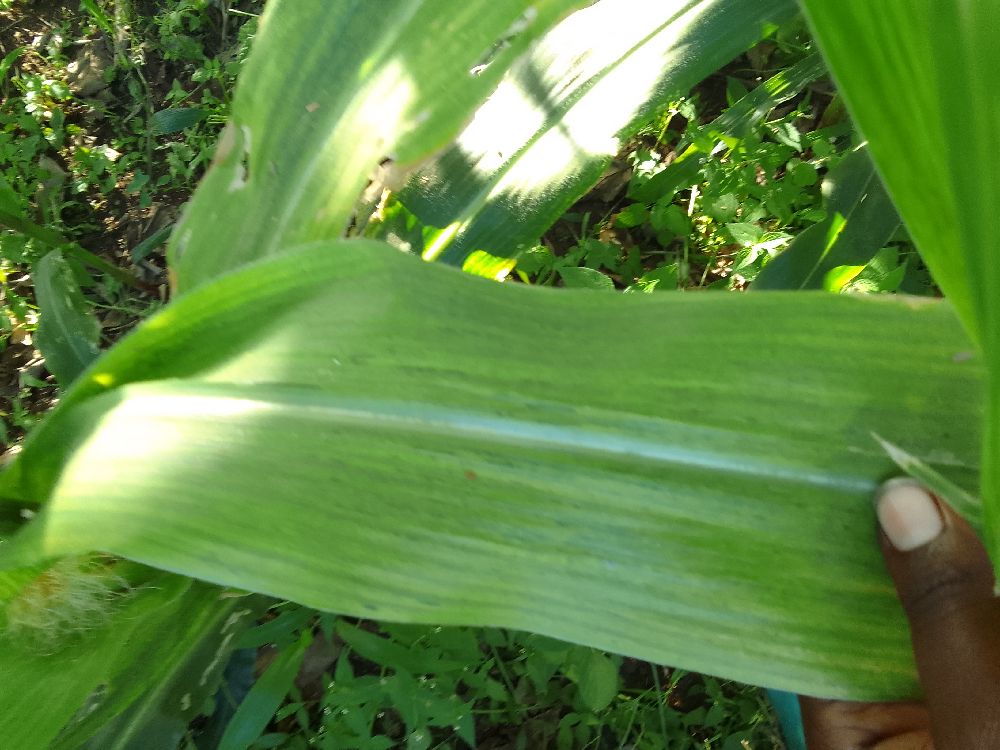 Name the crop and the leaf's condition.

maize, maize lethal necrosis
